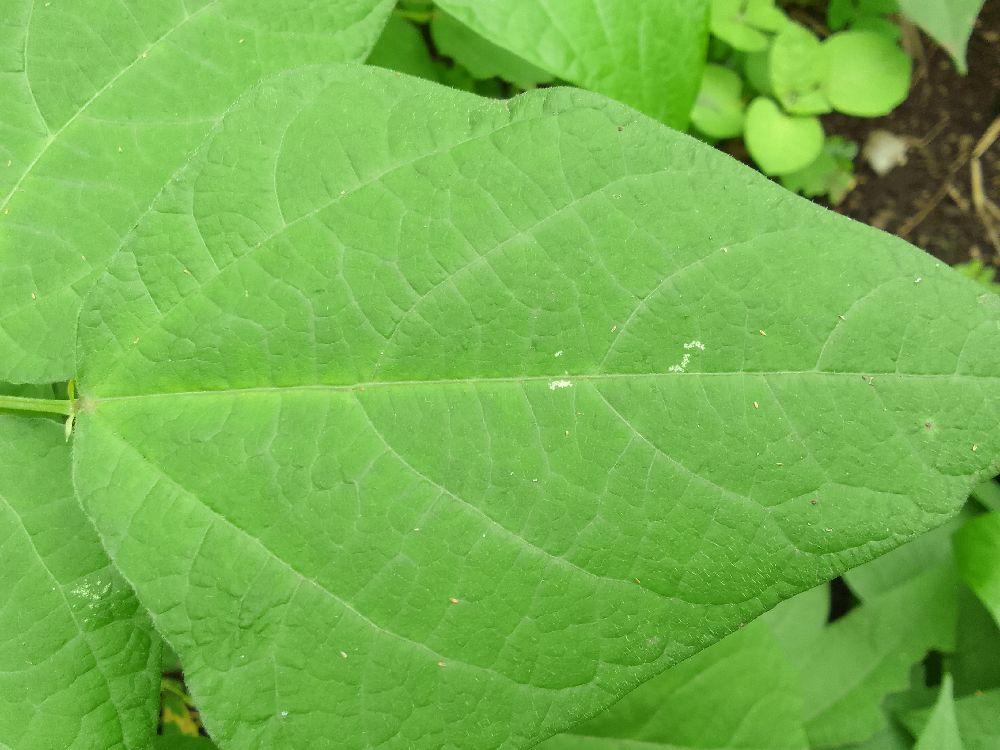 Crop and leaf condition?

common bean, healthy
